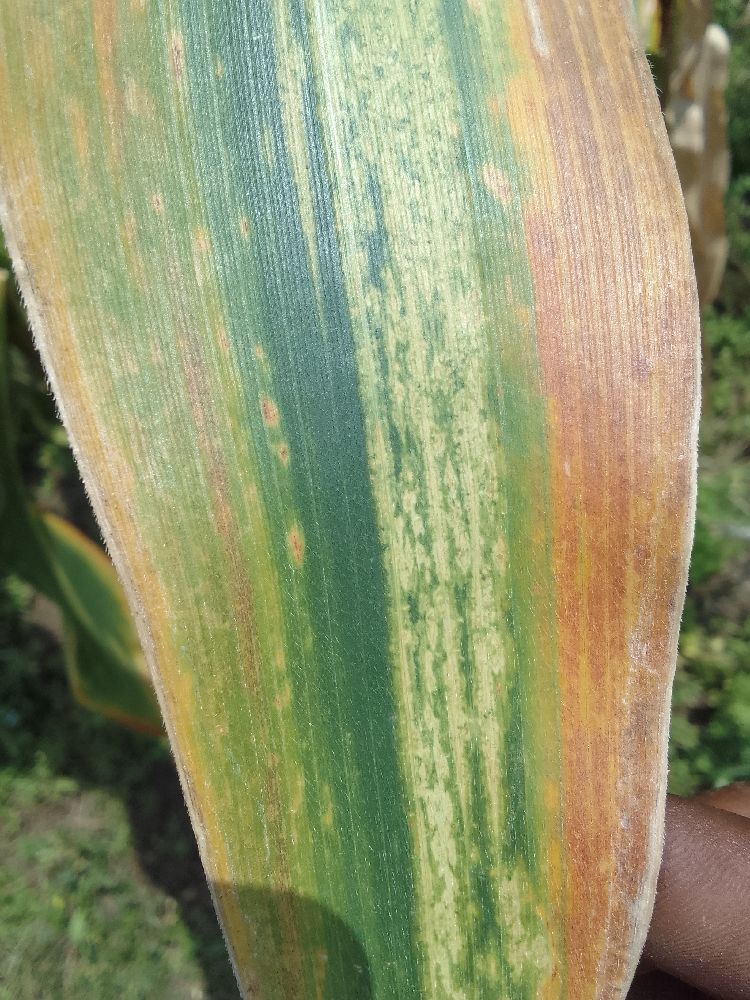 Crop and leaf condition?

maize, maize lethal necrosis
